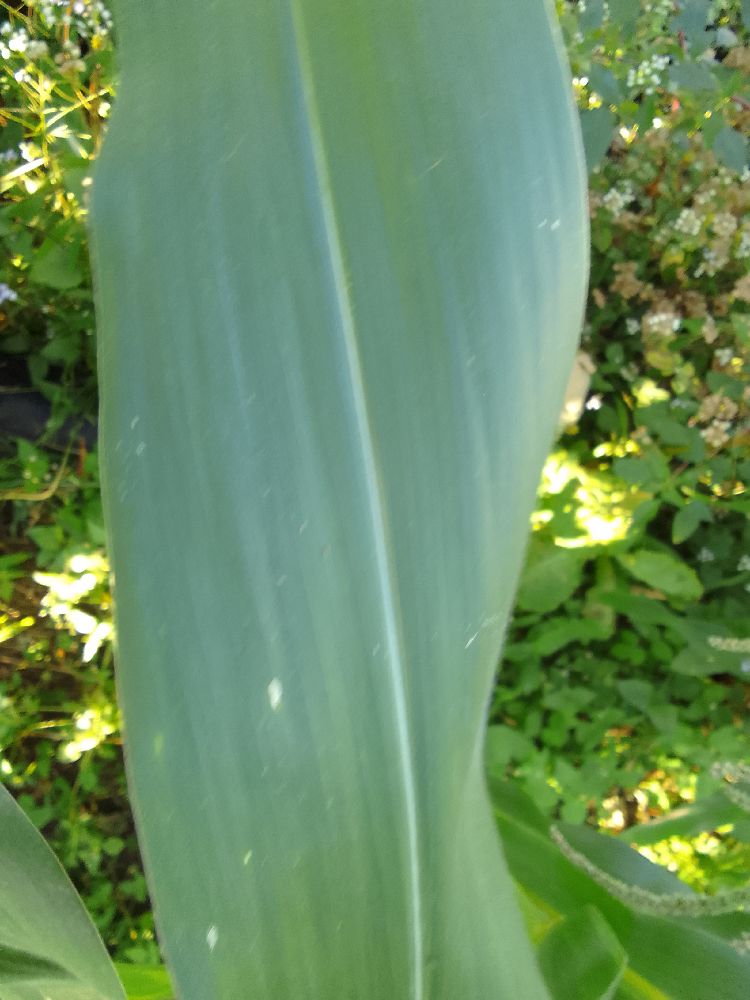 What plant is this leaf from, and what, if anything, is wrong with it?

maize, healthy
